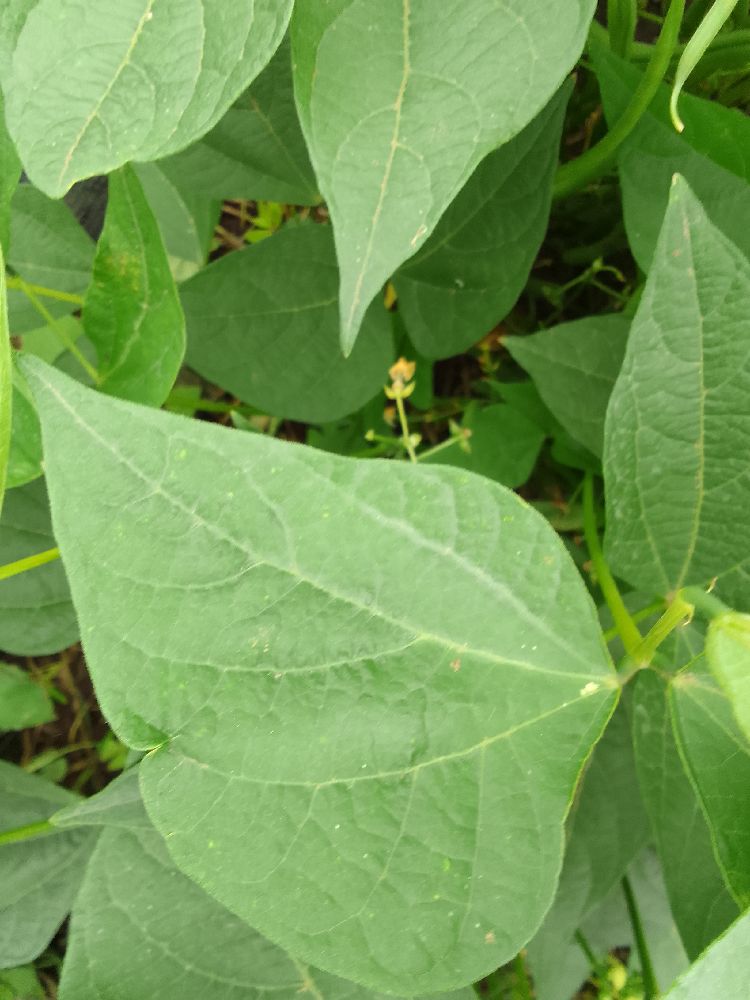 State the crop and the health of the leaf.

common bean, healthy
